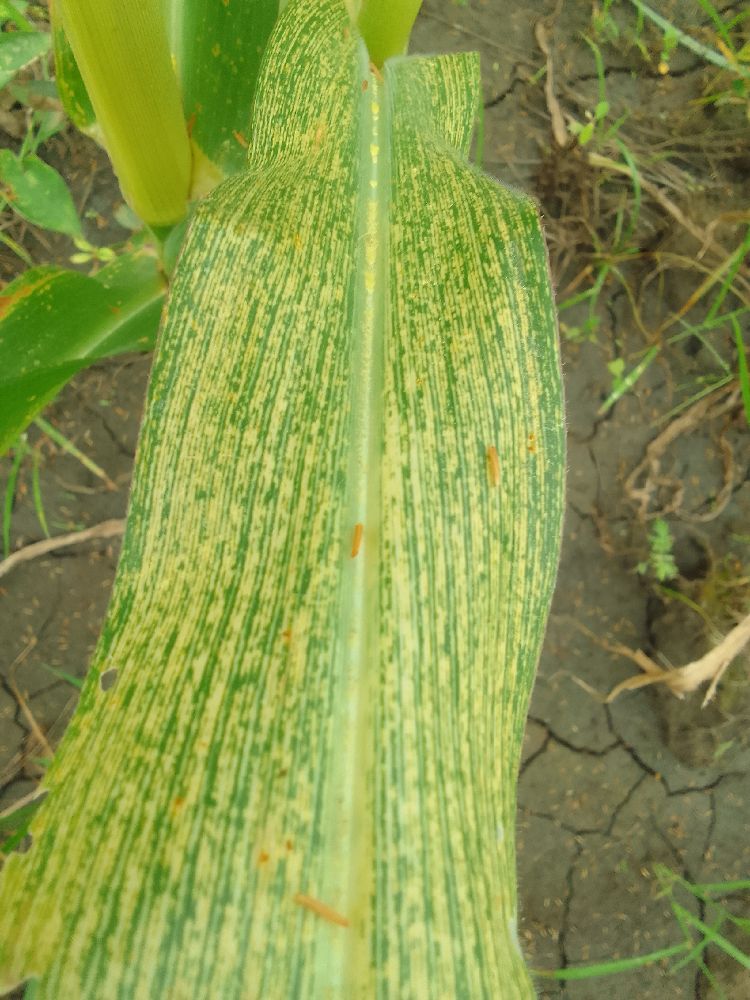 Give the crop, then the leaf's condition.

maize, maize streak virus
